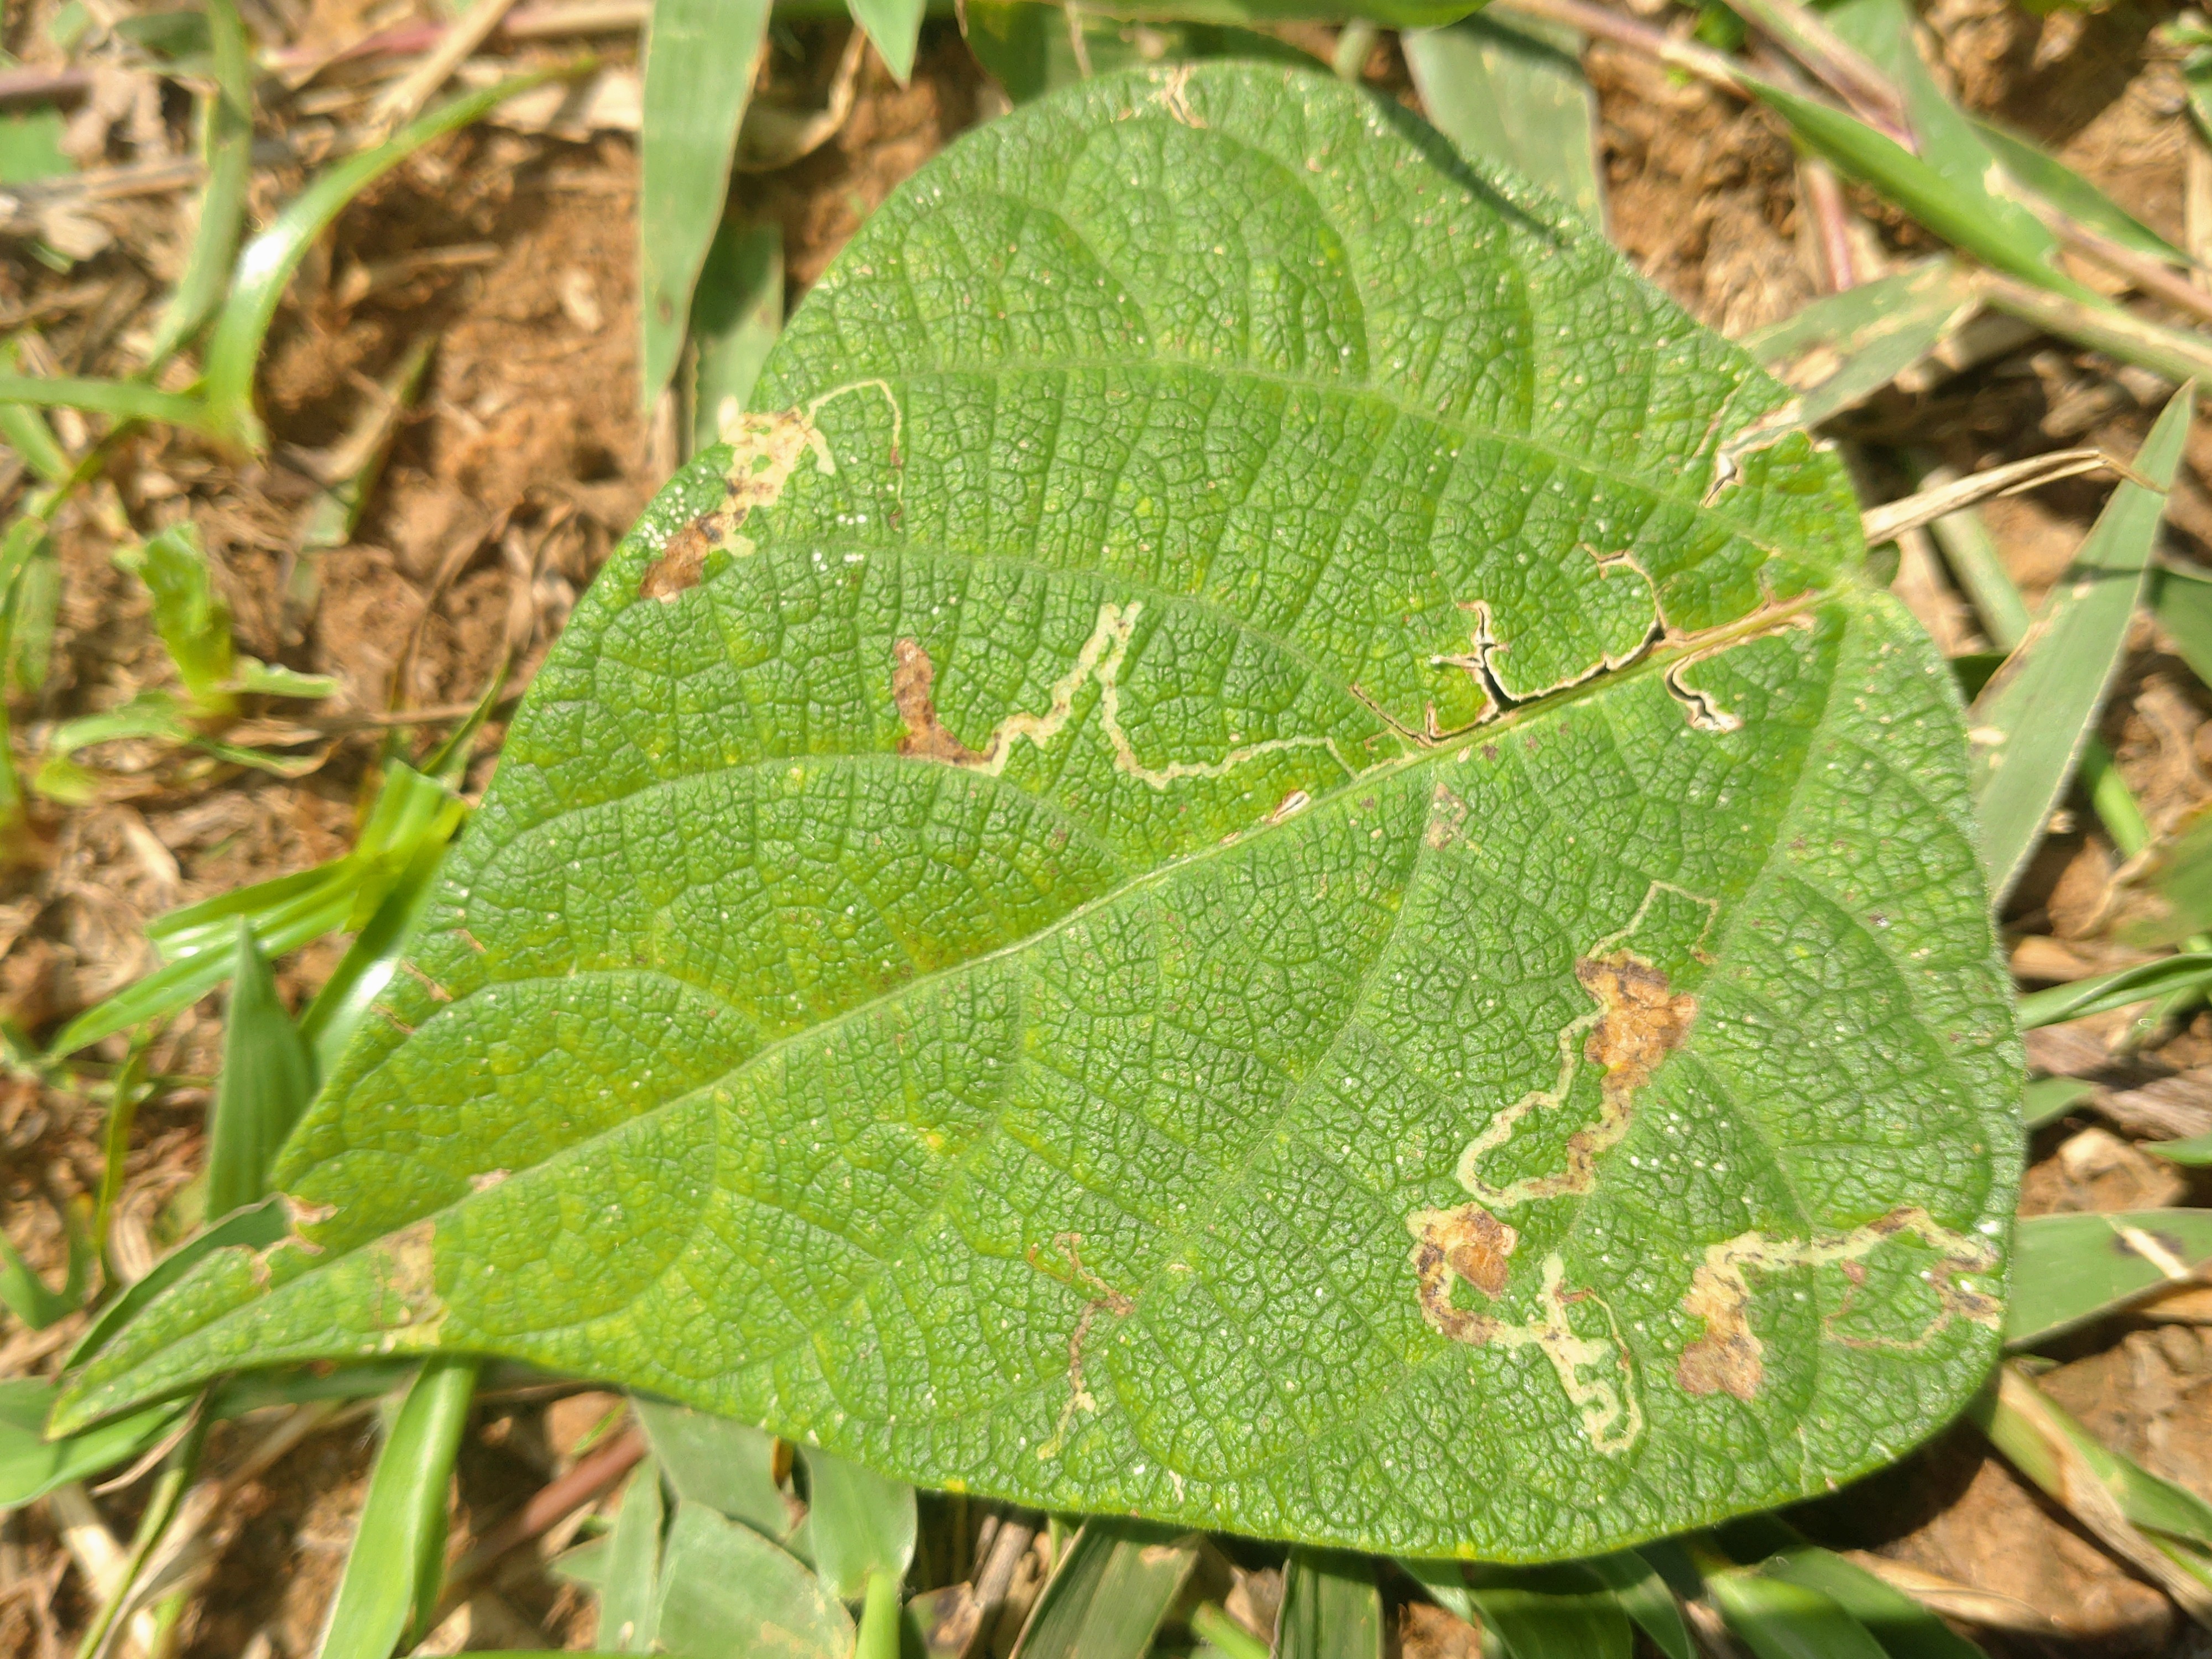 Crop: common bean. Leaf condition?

anthracnose
